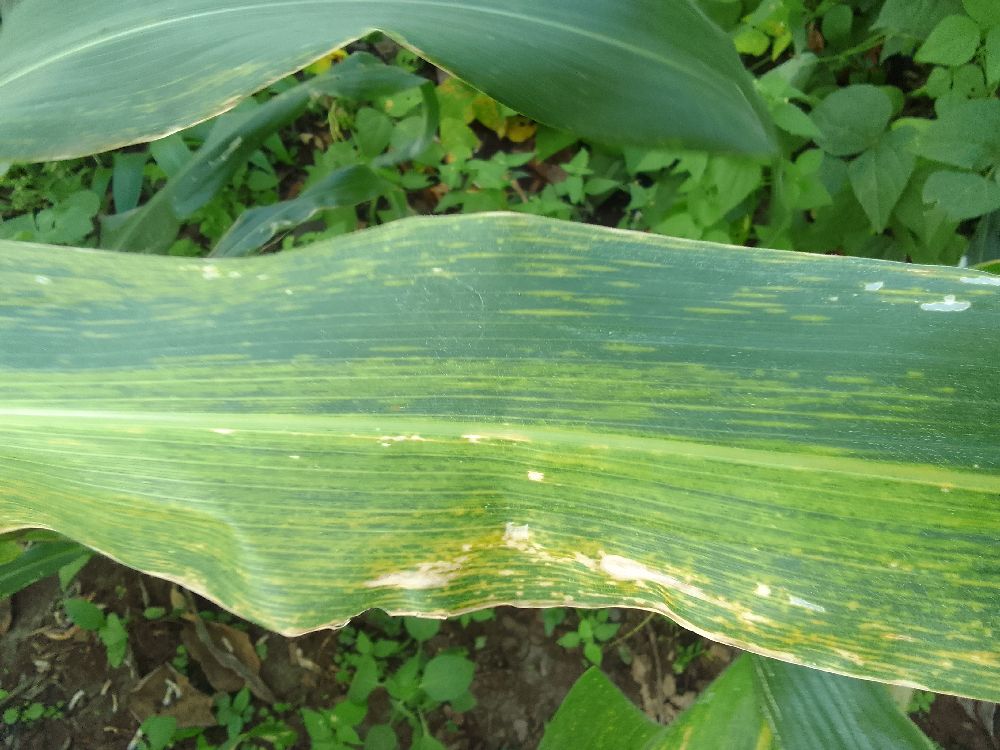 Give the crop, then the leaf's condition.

maize, maize lethal necrosis
